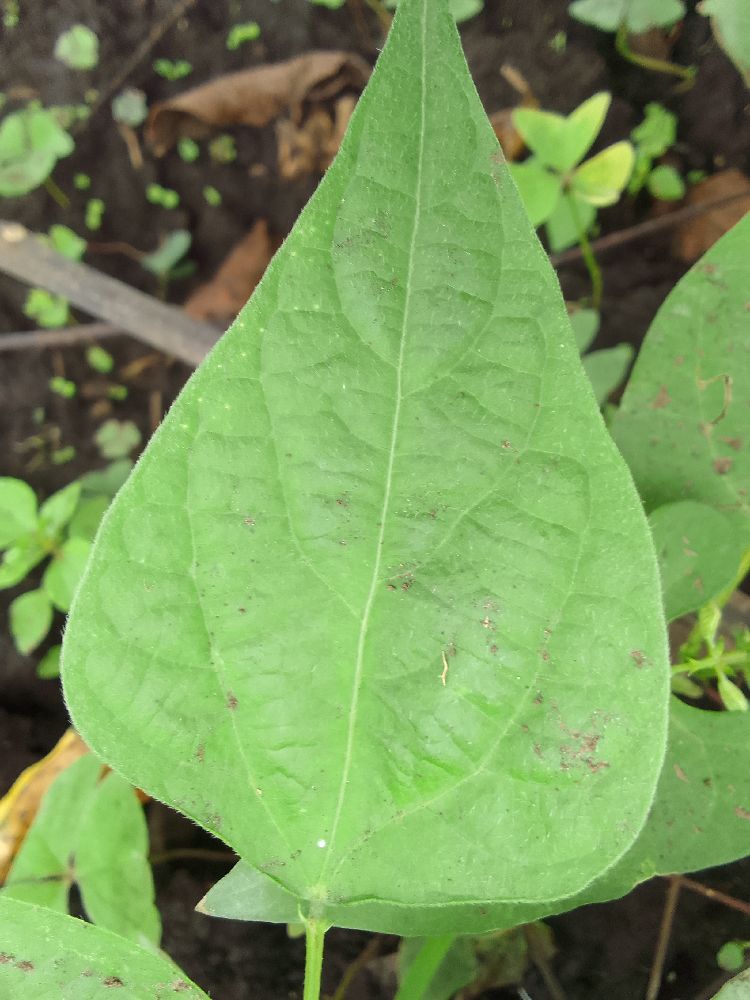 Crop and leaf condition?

common bean, healthy
